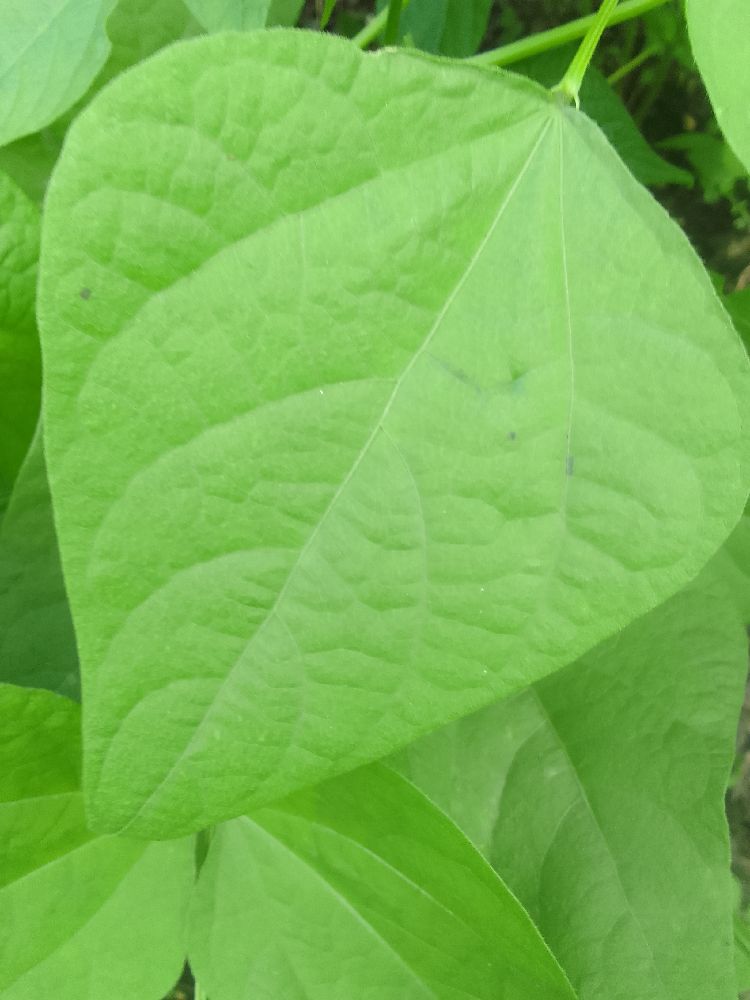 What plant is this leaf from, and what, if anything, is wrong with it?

common bean, healthy
